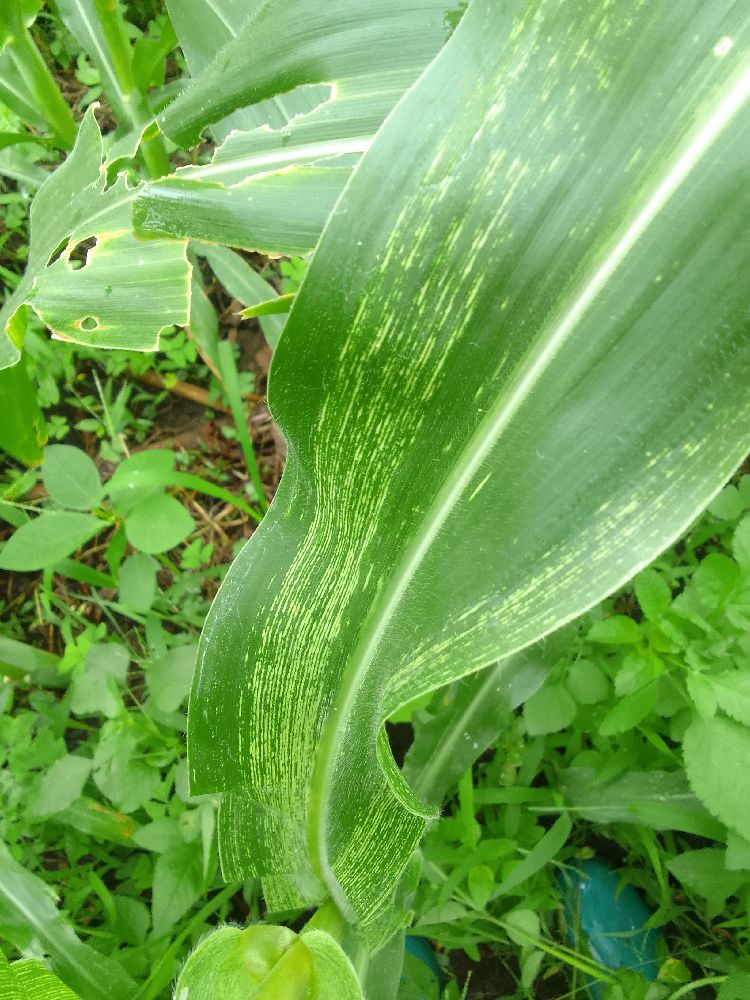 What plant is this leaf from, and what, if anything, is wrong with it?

maize, maize streak virus
